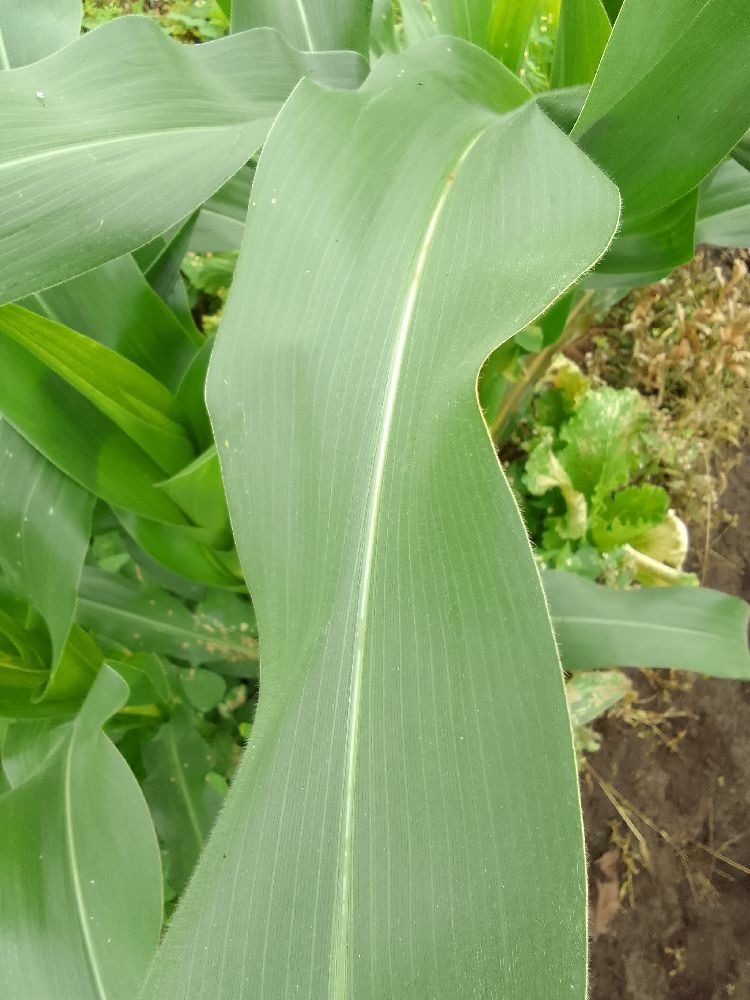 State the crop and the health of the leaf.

maize, healthy
